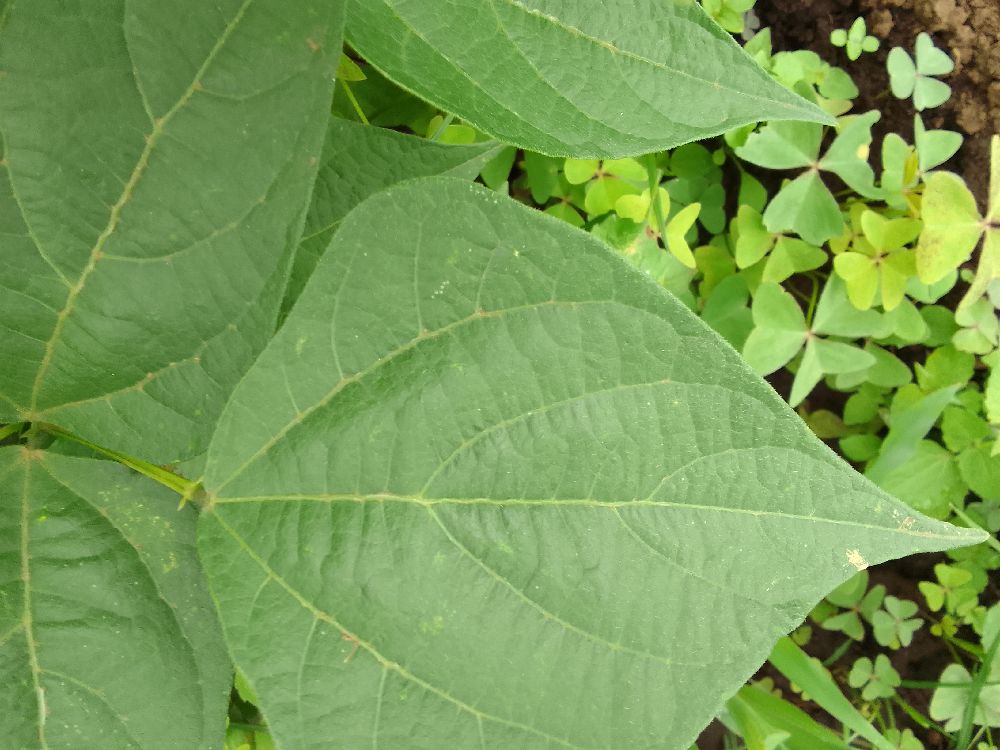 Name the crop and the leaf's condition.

common bean, healthy
